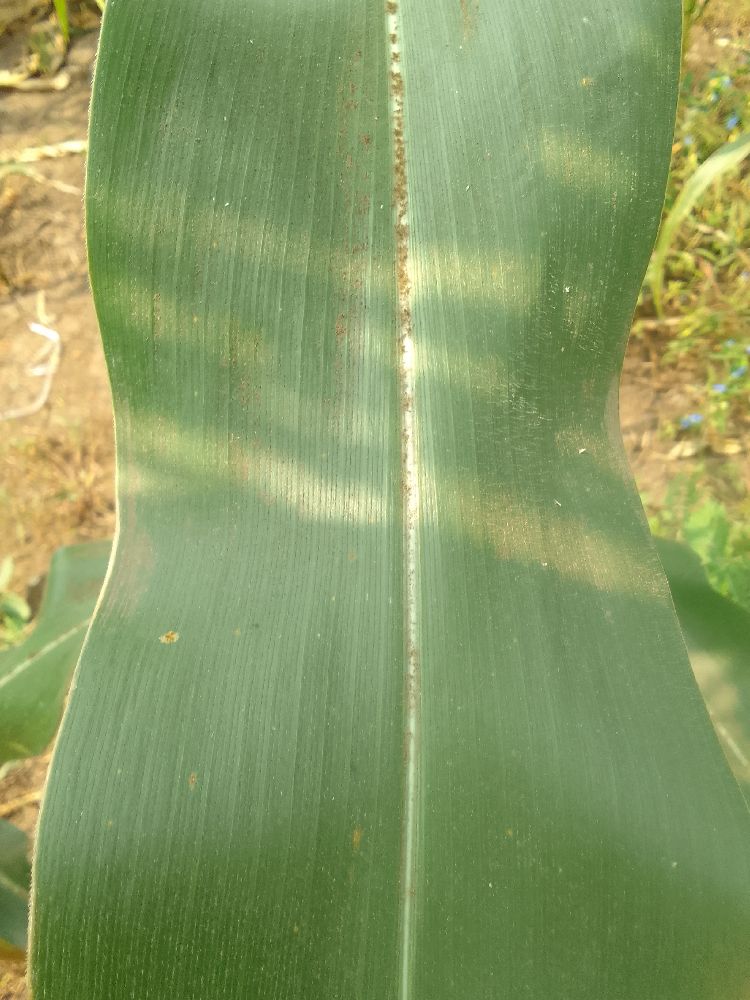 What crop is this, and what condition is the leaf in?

maize, healthy
